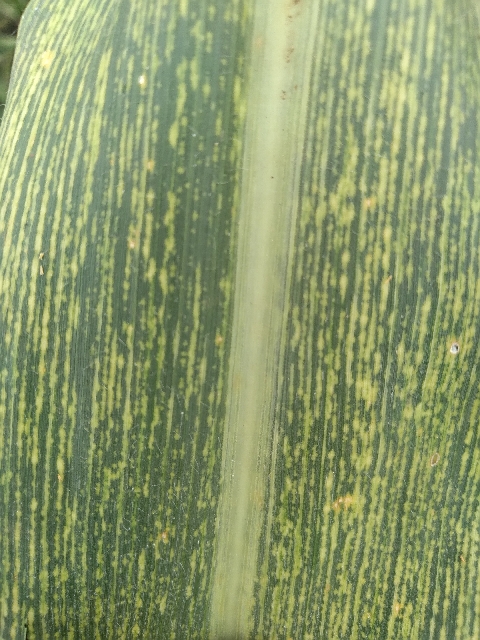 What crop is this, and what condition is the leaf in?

maize, maize streak virus
